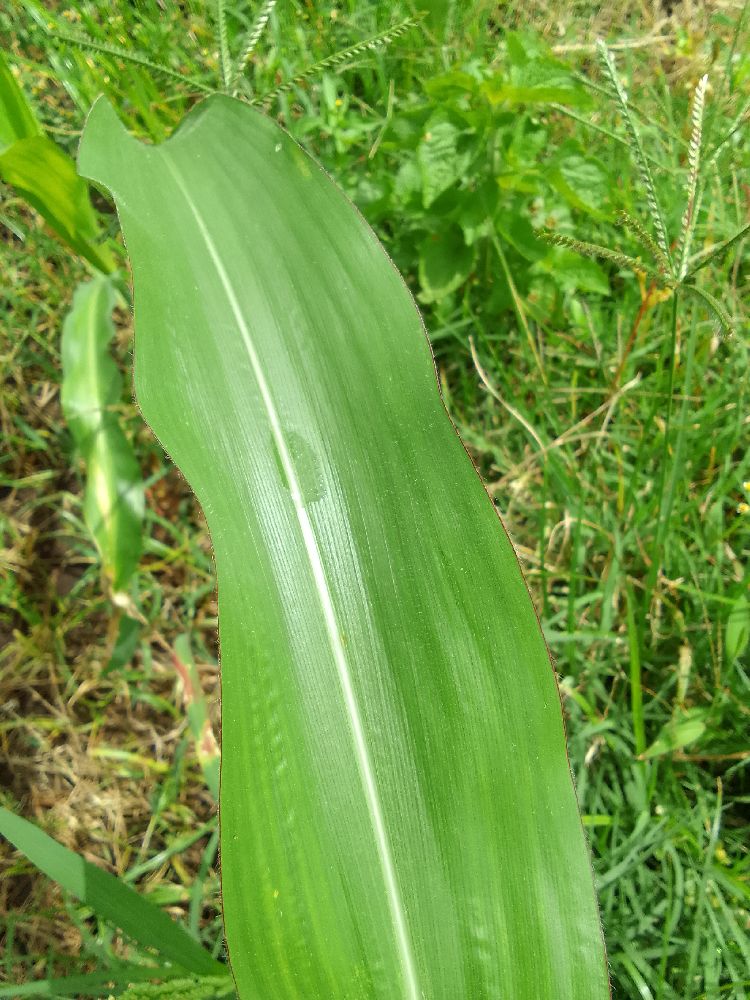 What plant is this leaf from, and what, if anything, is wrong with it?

maize, healthy
